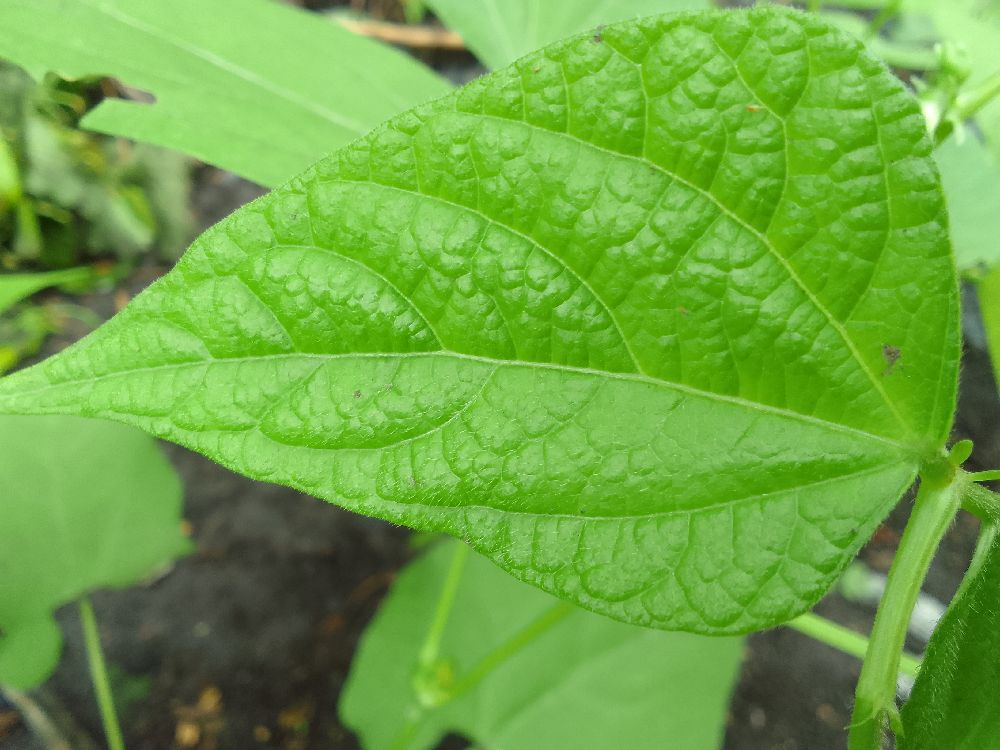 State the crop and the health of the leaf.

common bean, healthy
